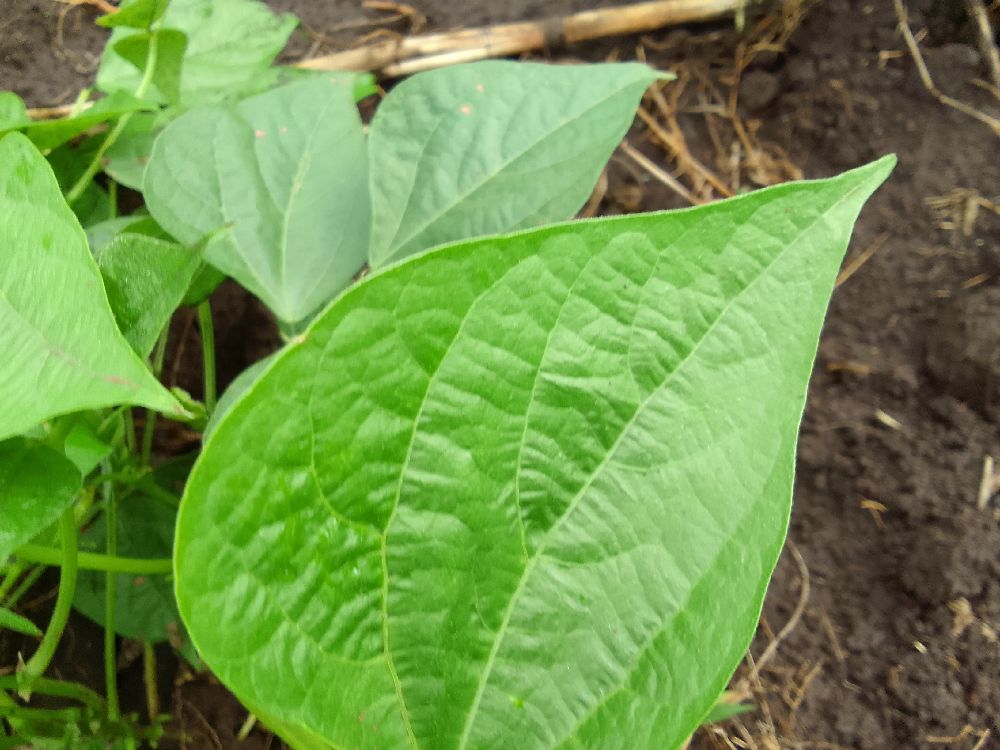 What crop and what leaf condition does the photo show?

common bean, healthy
